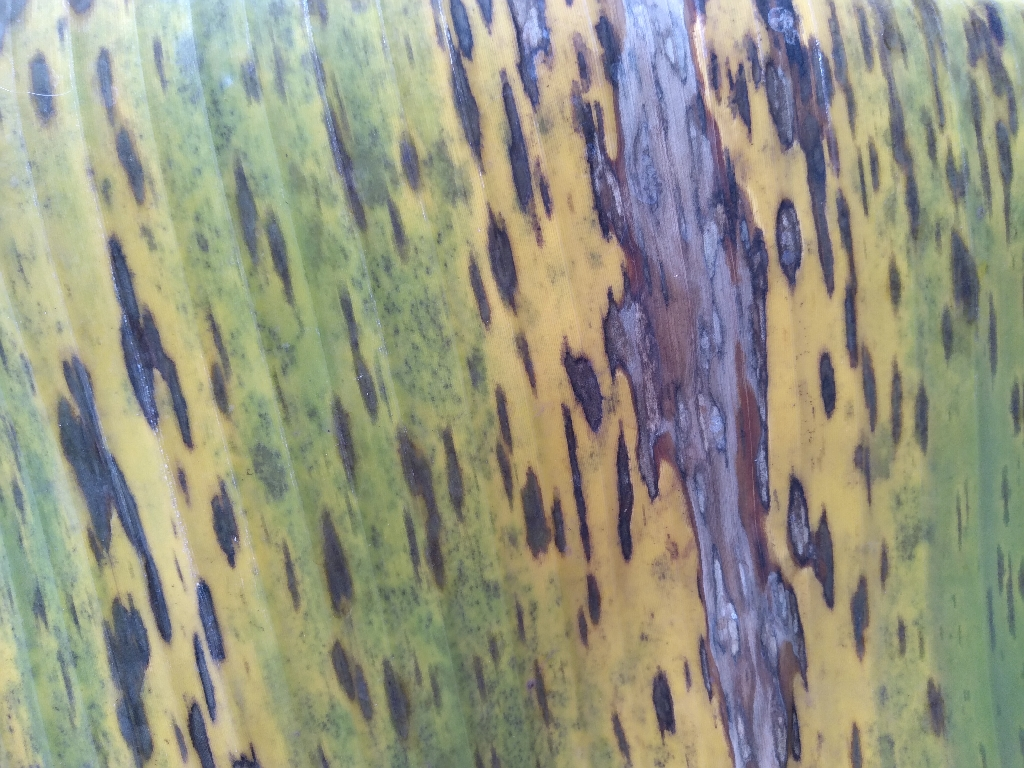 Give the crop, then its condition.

banana, black sigatoka
